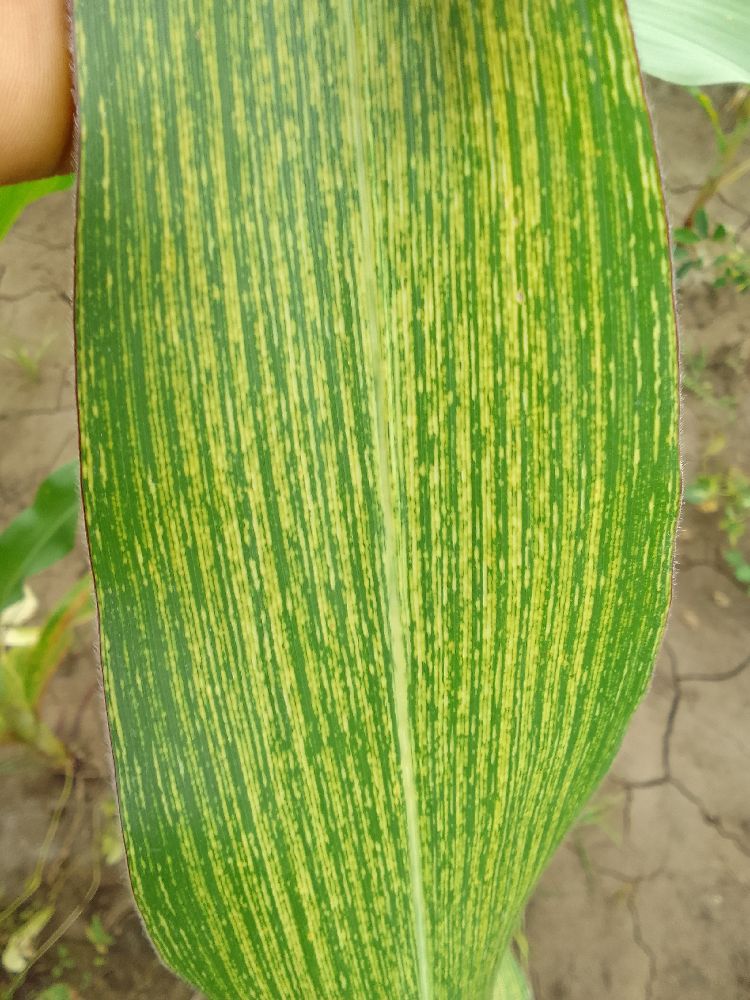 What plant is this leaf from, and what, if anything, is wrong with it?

maize, maize streak virus
